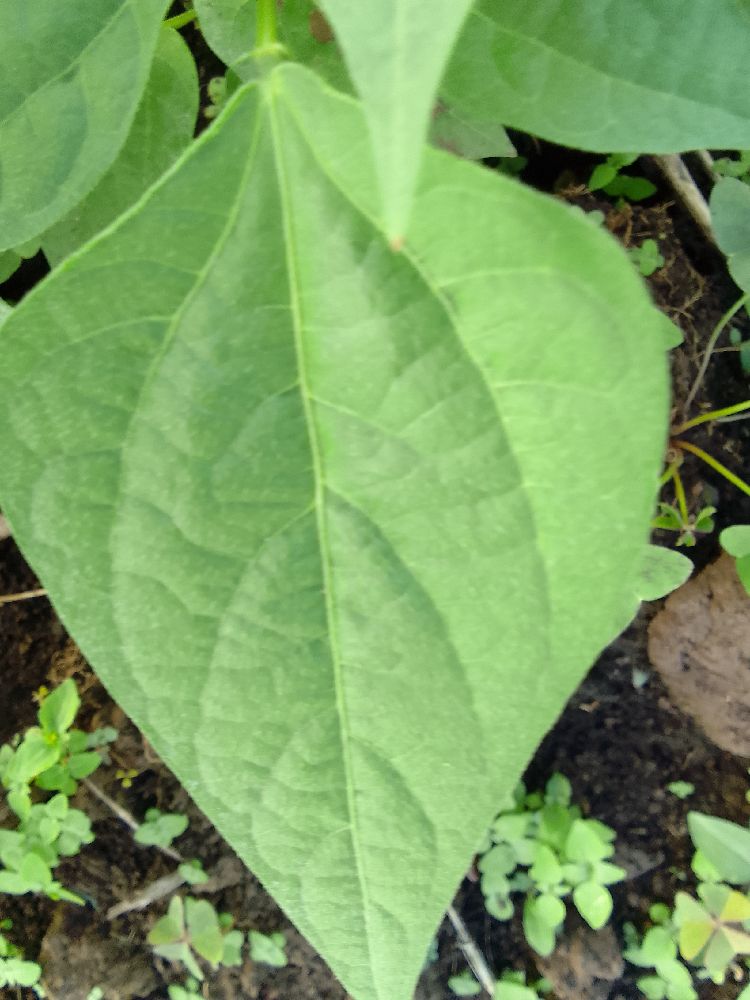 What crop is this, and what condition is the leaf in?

common bean, healthy
